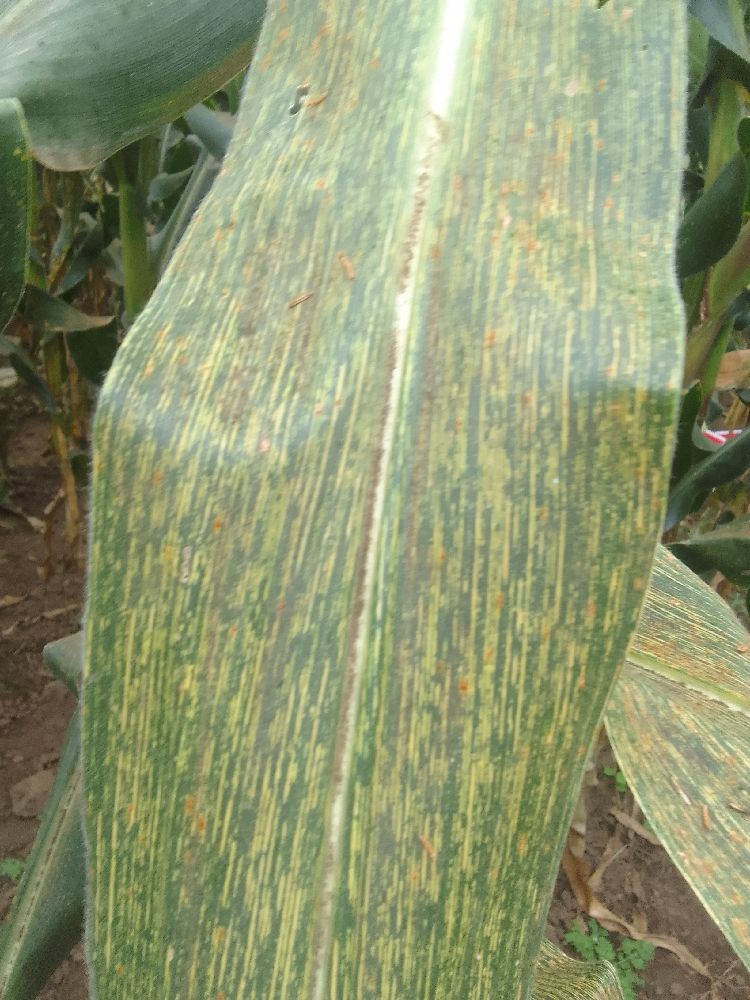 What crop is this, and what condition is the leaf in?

maize, maize streak virus
